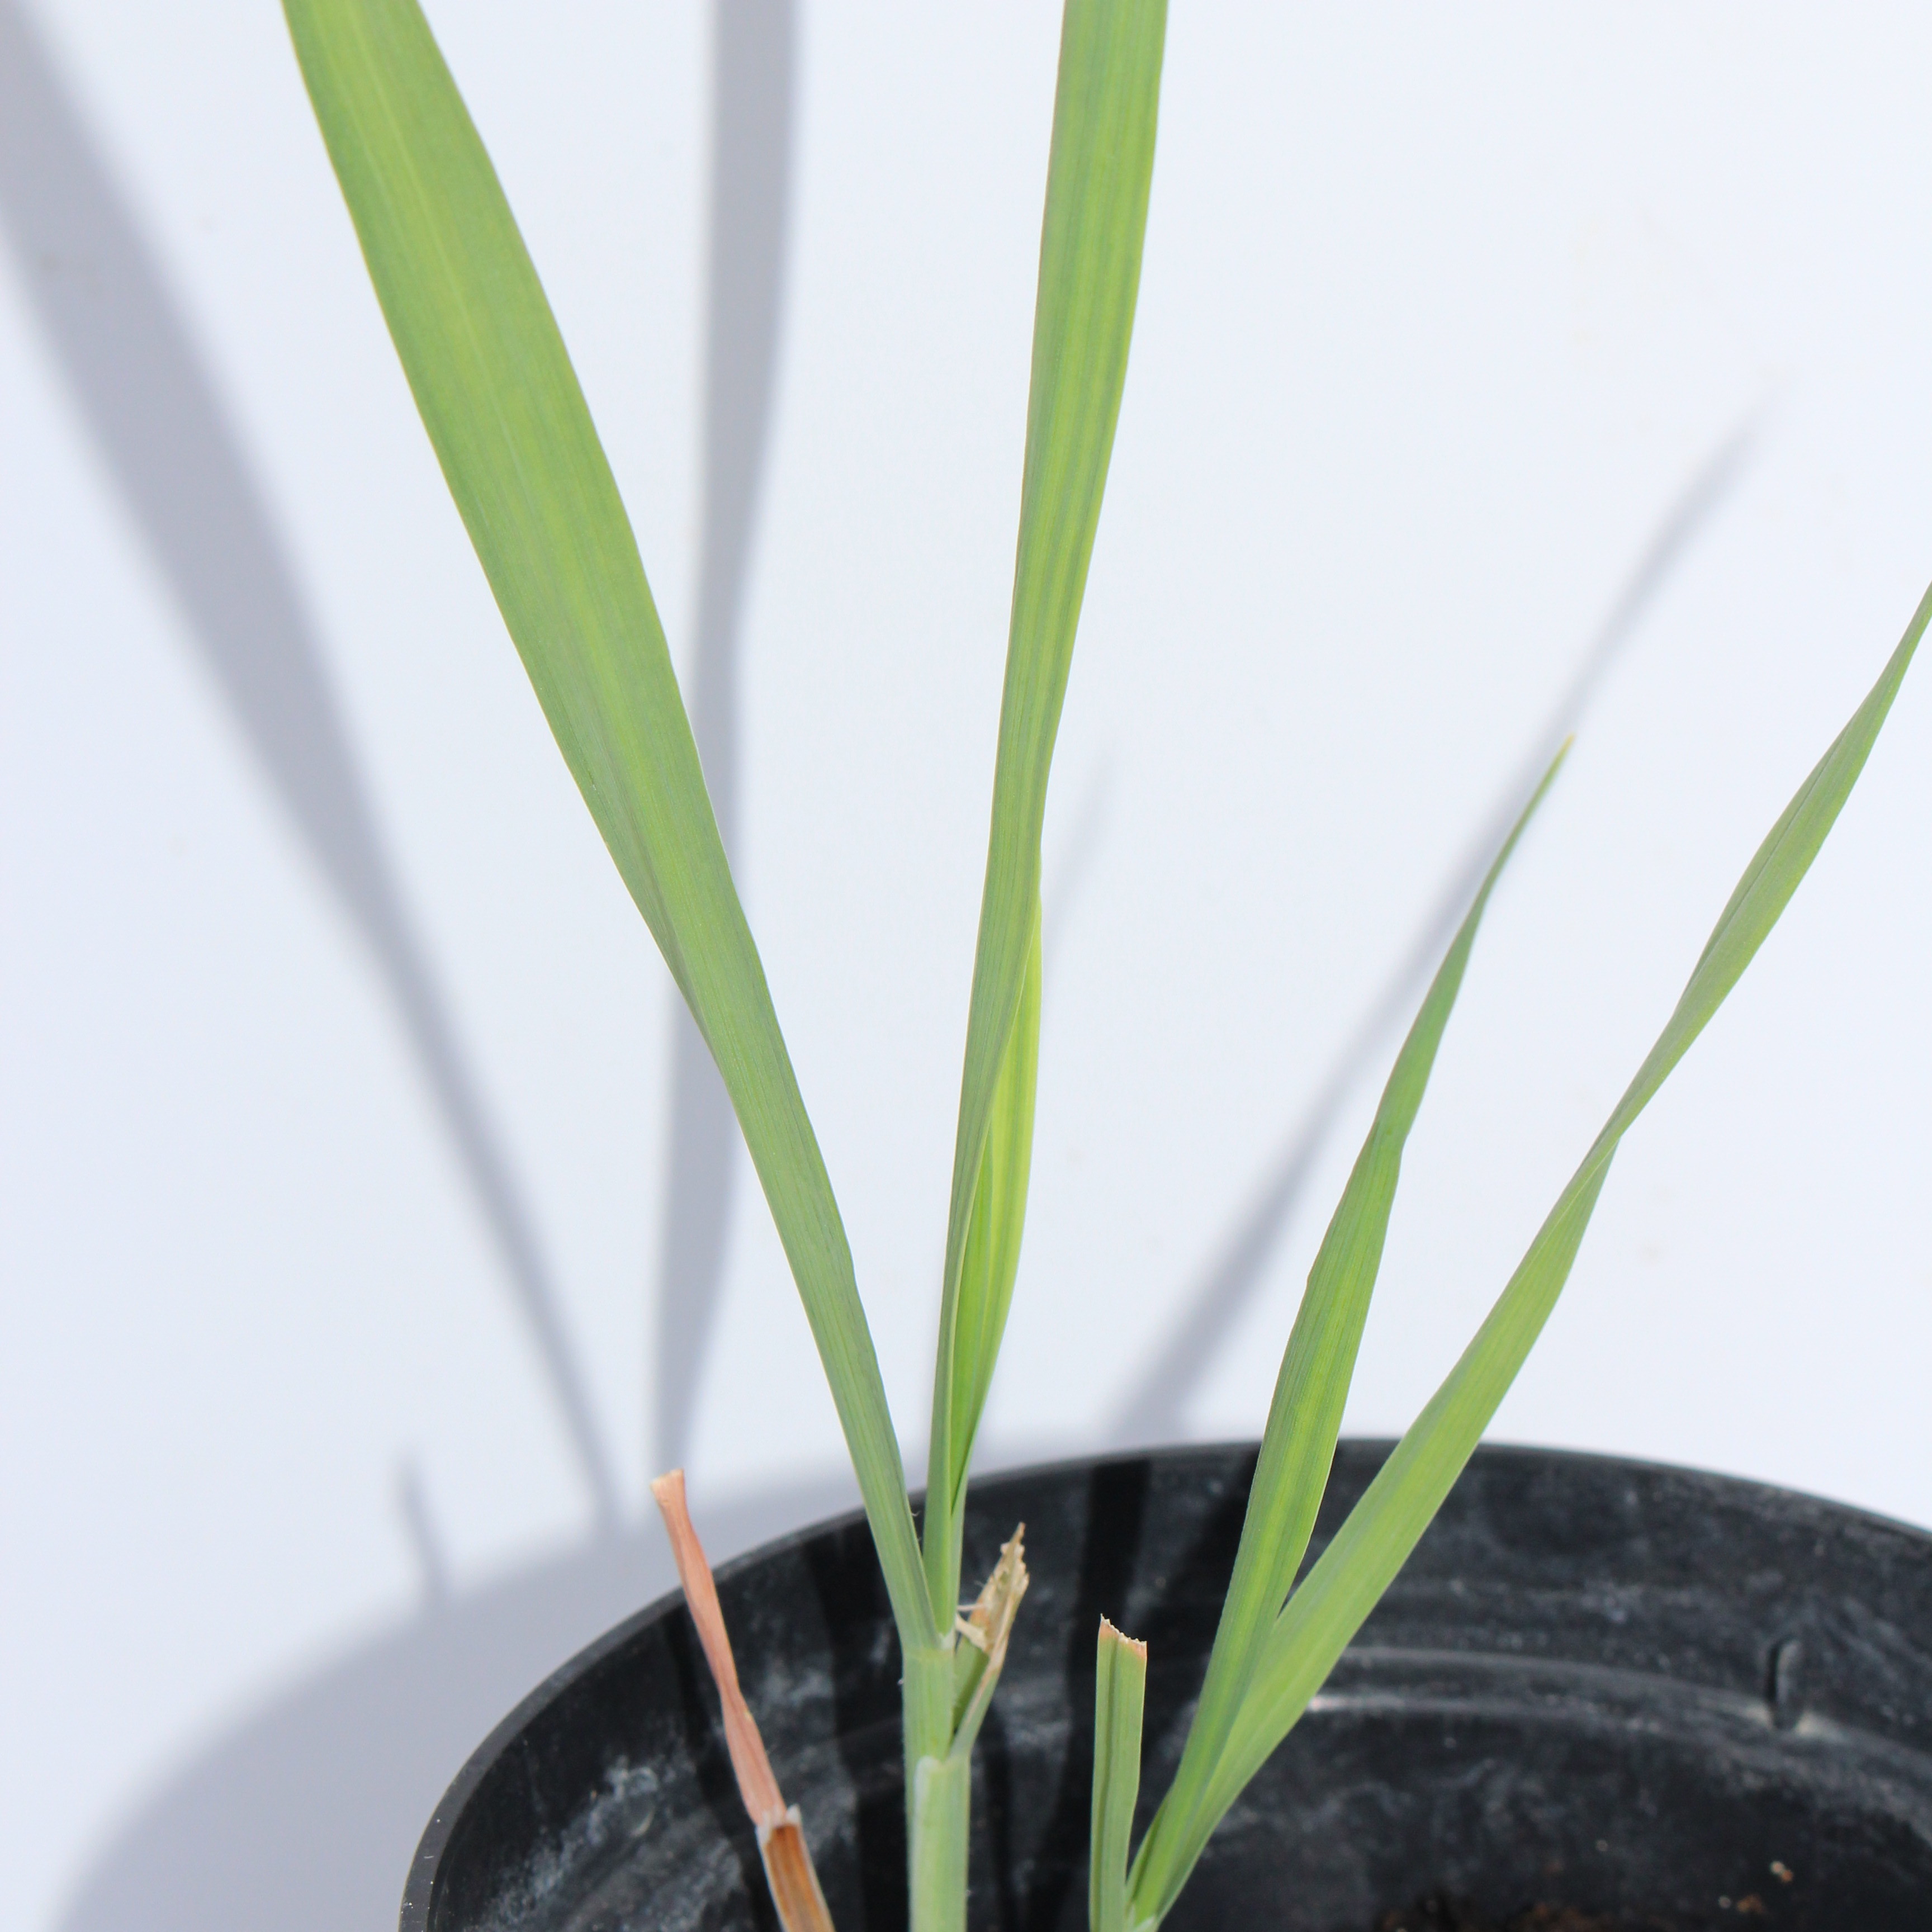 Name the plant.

Avena sterilis
